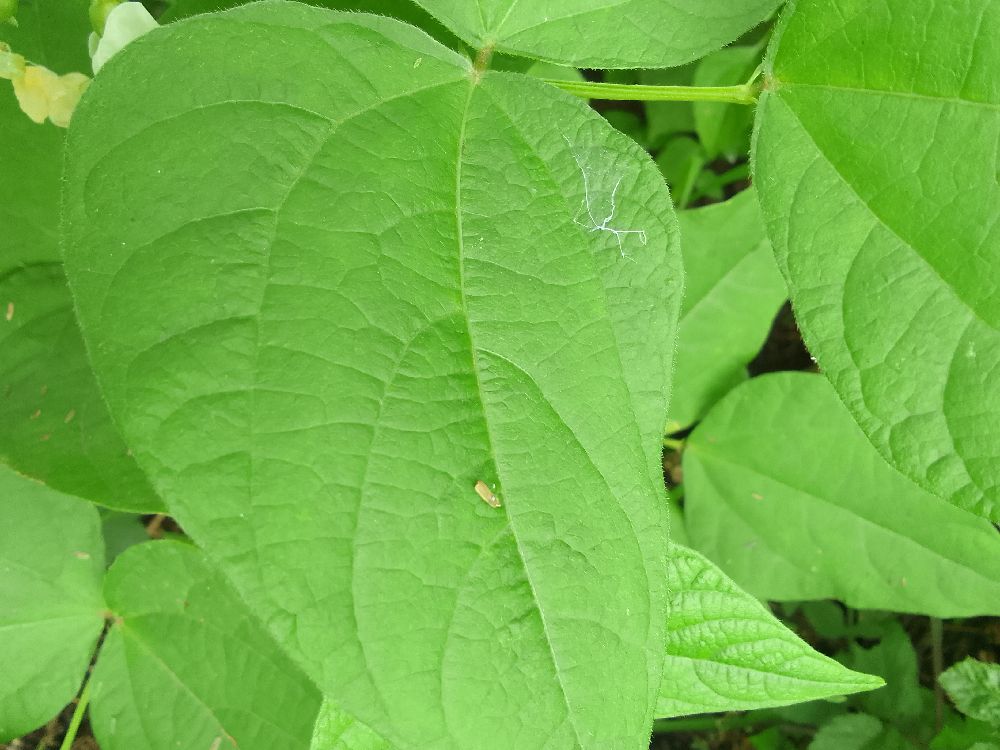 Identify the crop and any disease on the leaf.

common bean, healthy
